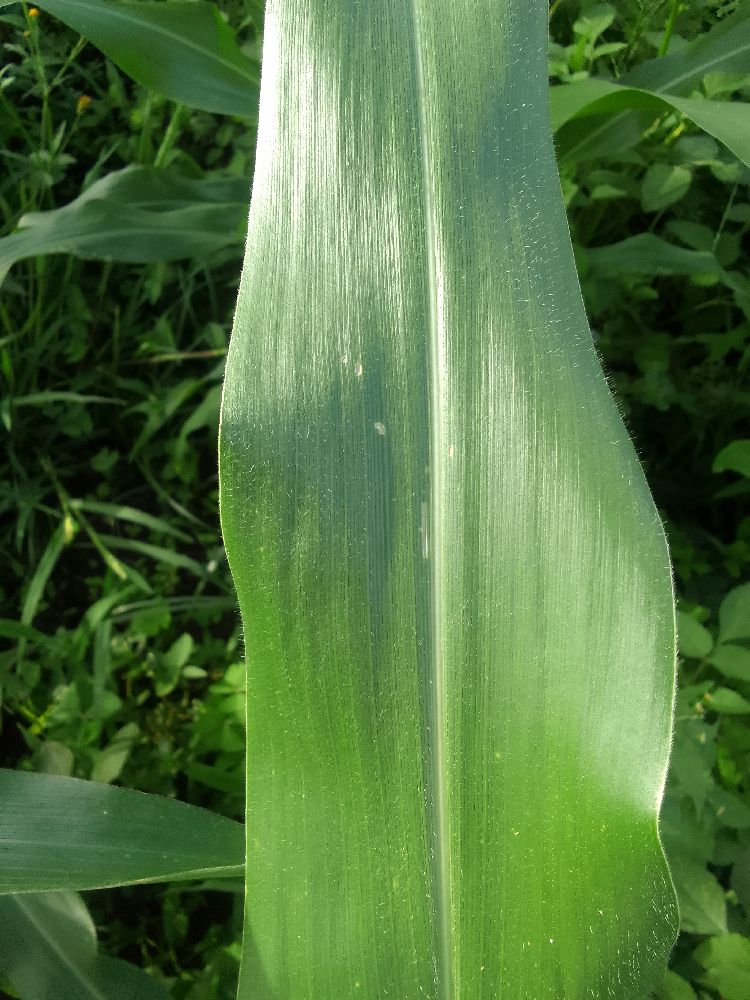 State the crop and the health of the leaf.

maize, healthy
